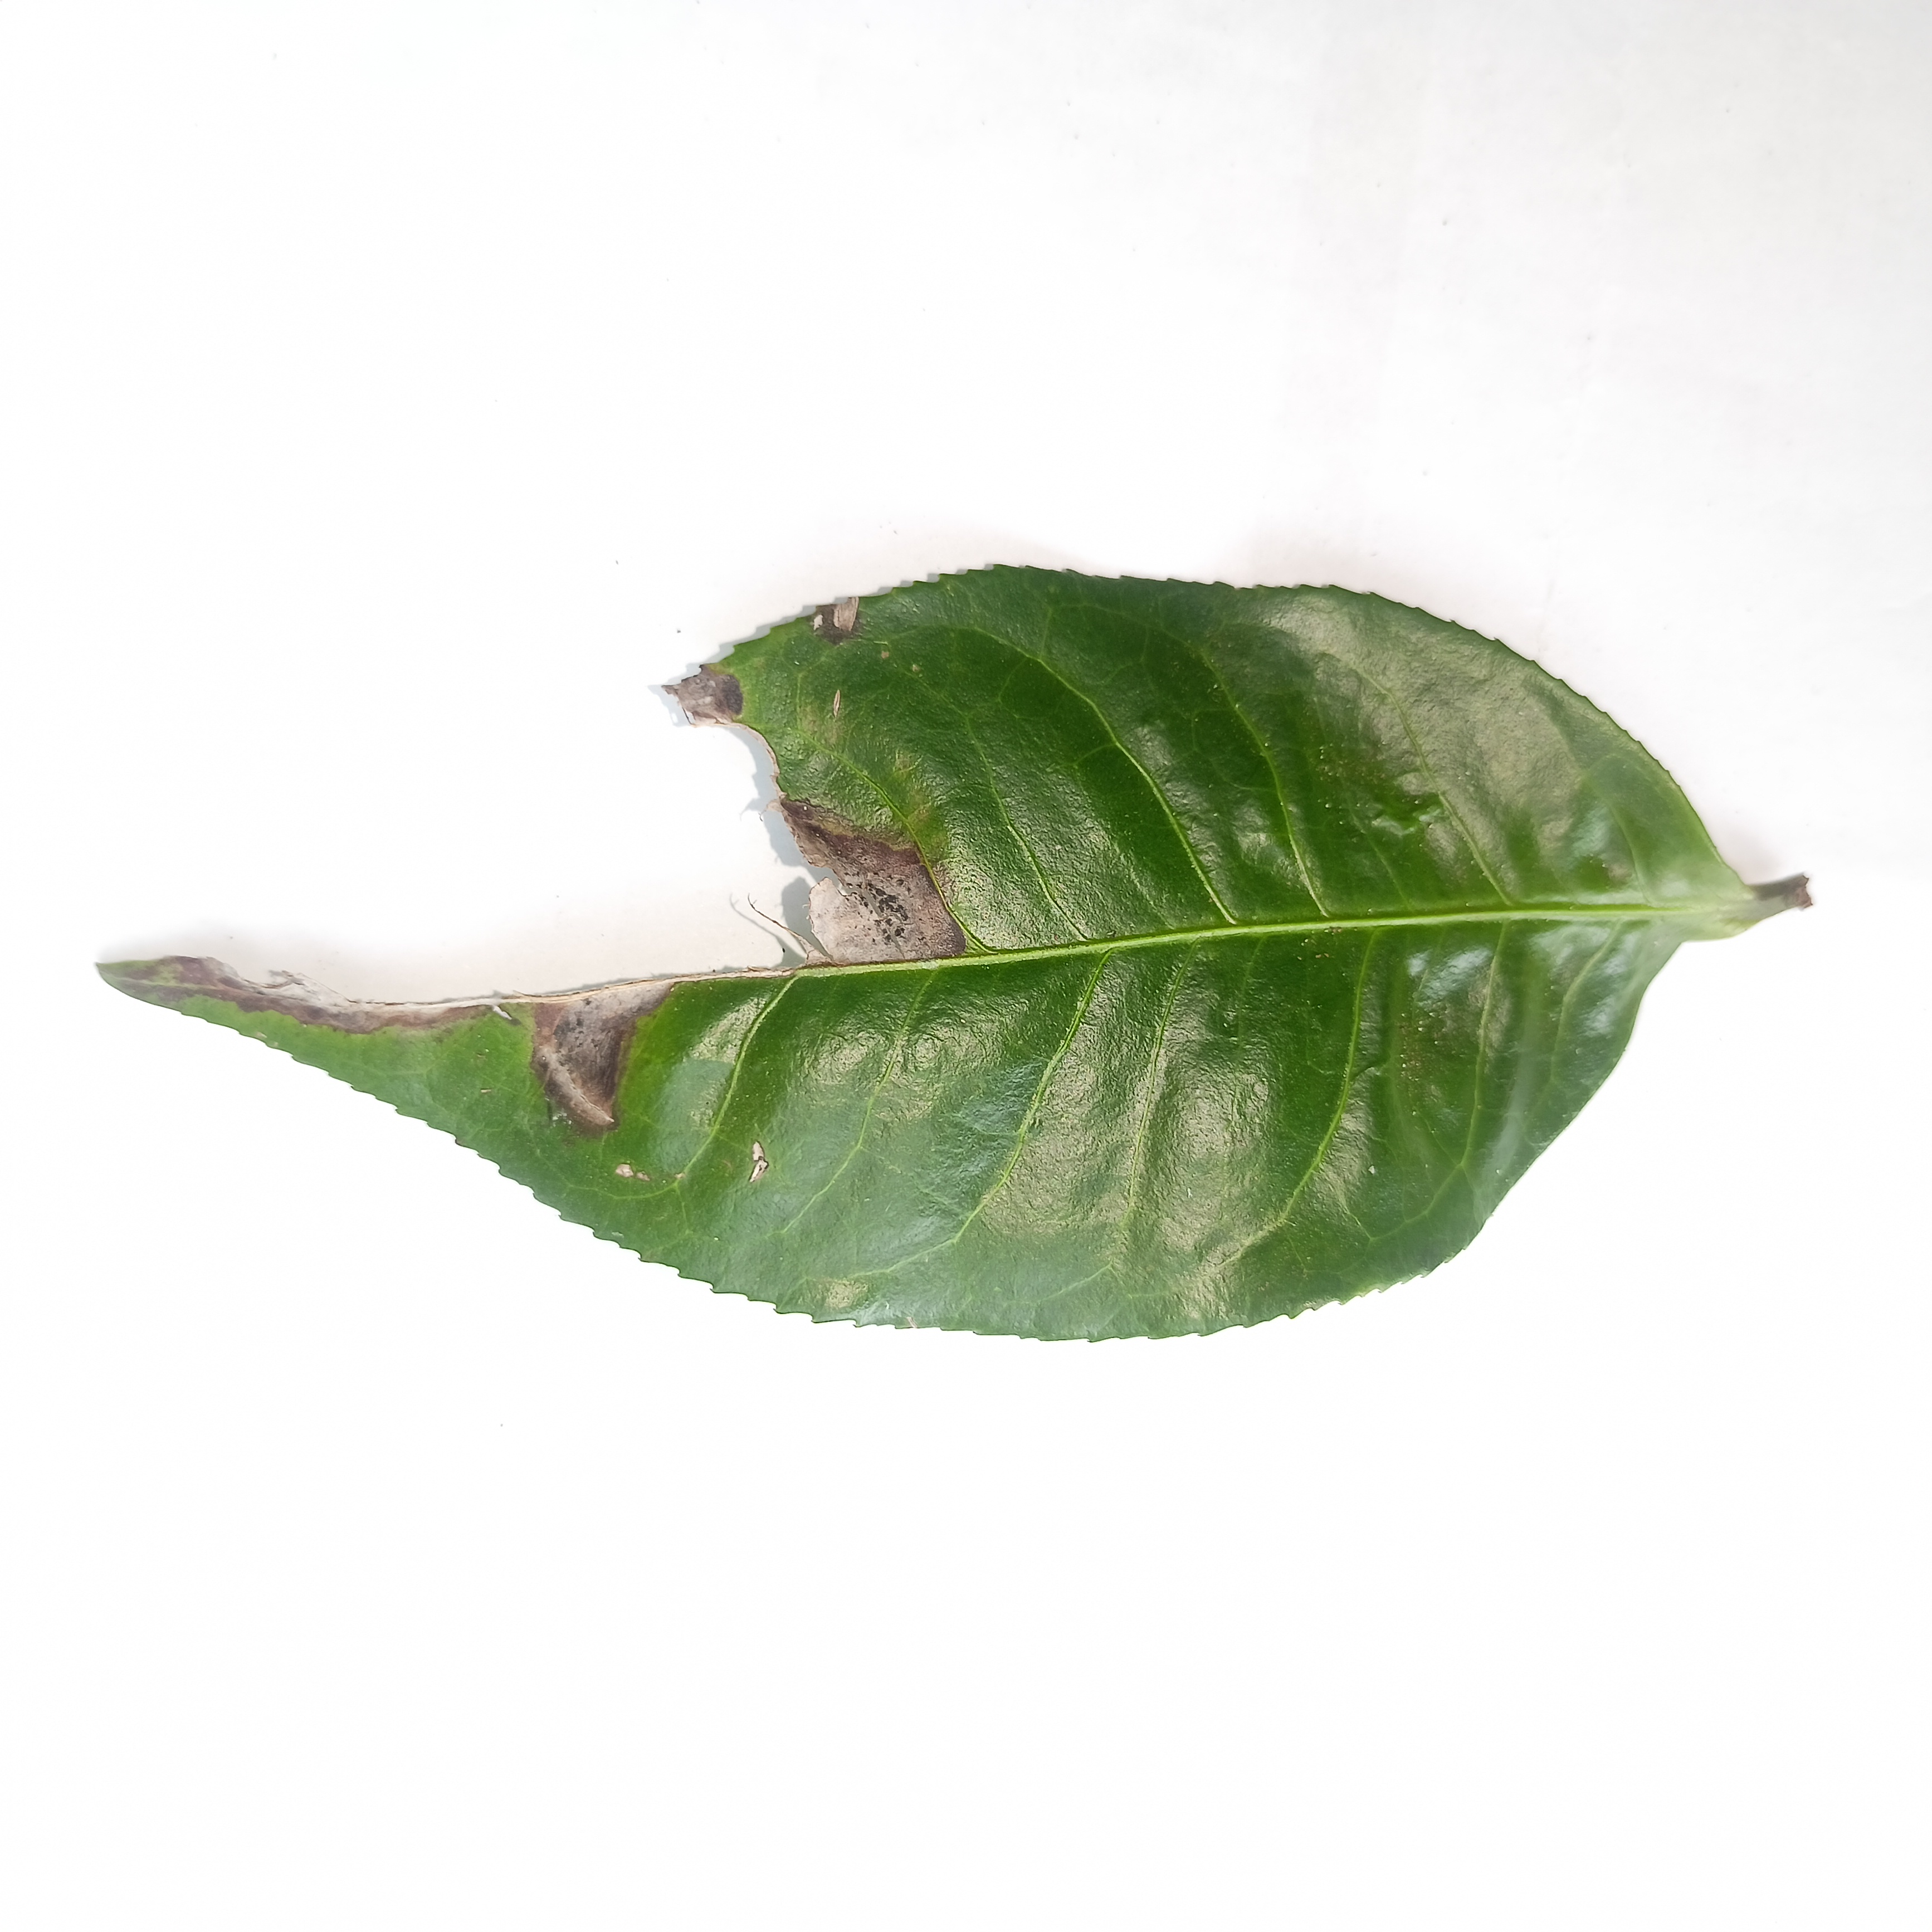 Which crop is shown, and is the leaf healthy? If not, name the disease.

tea, brown blight
